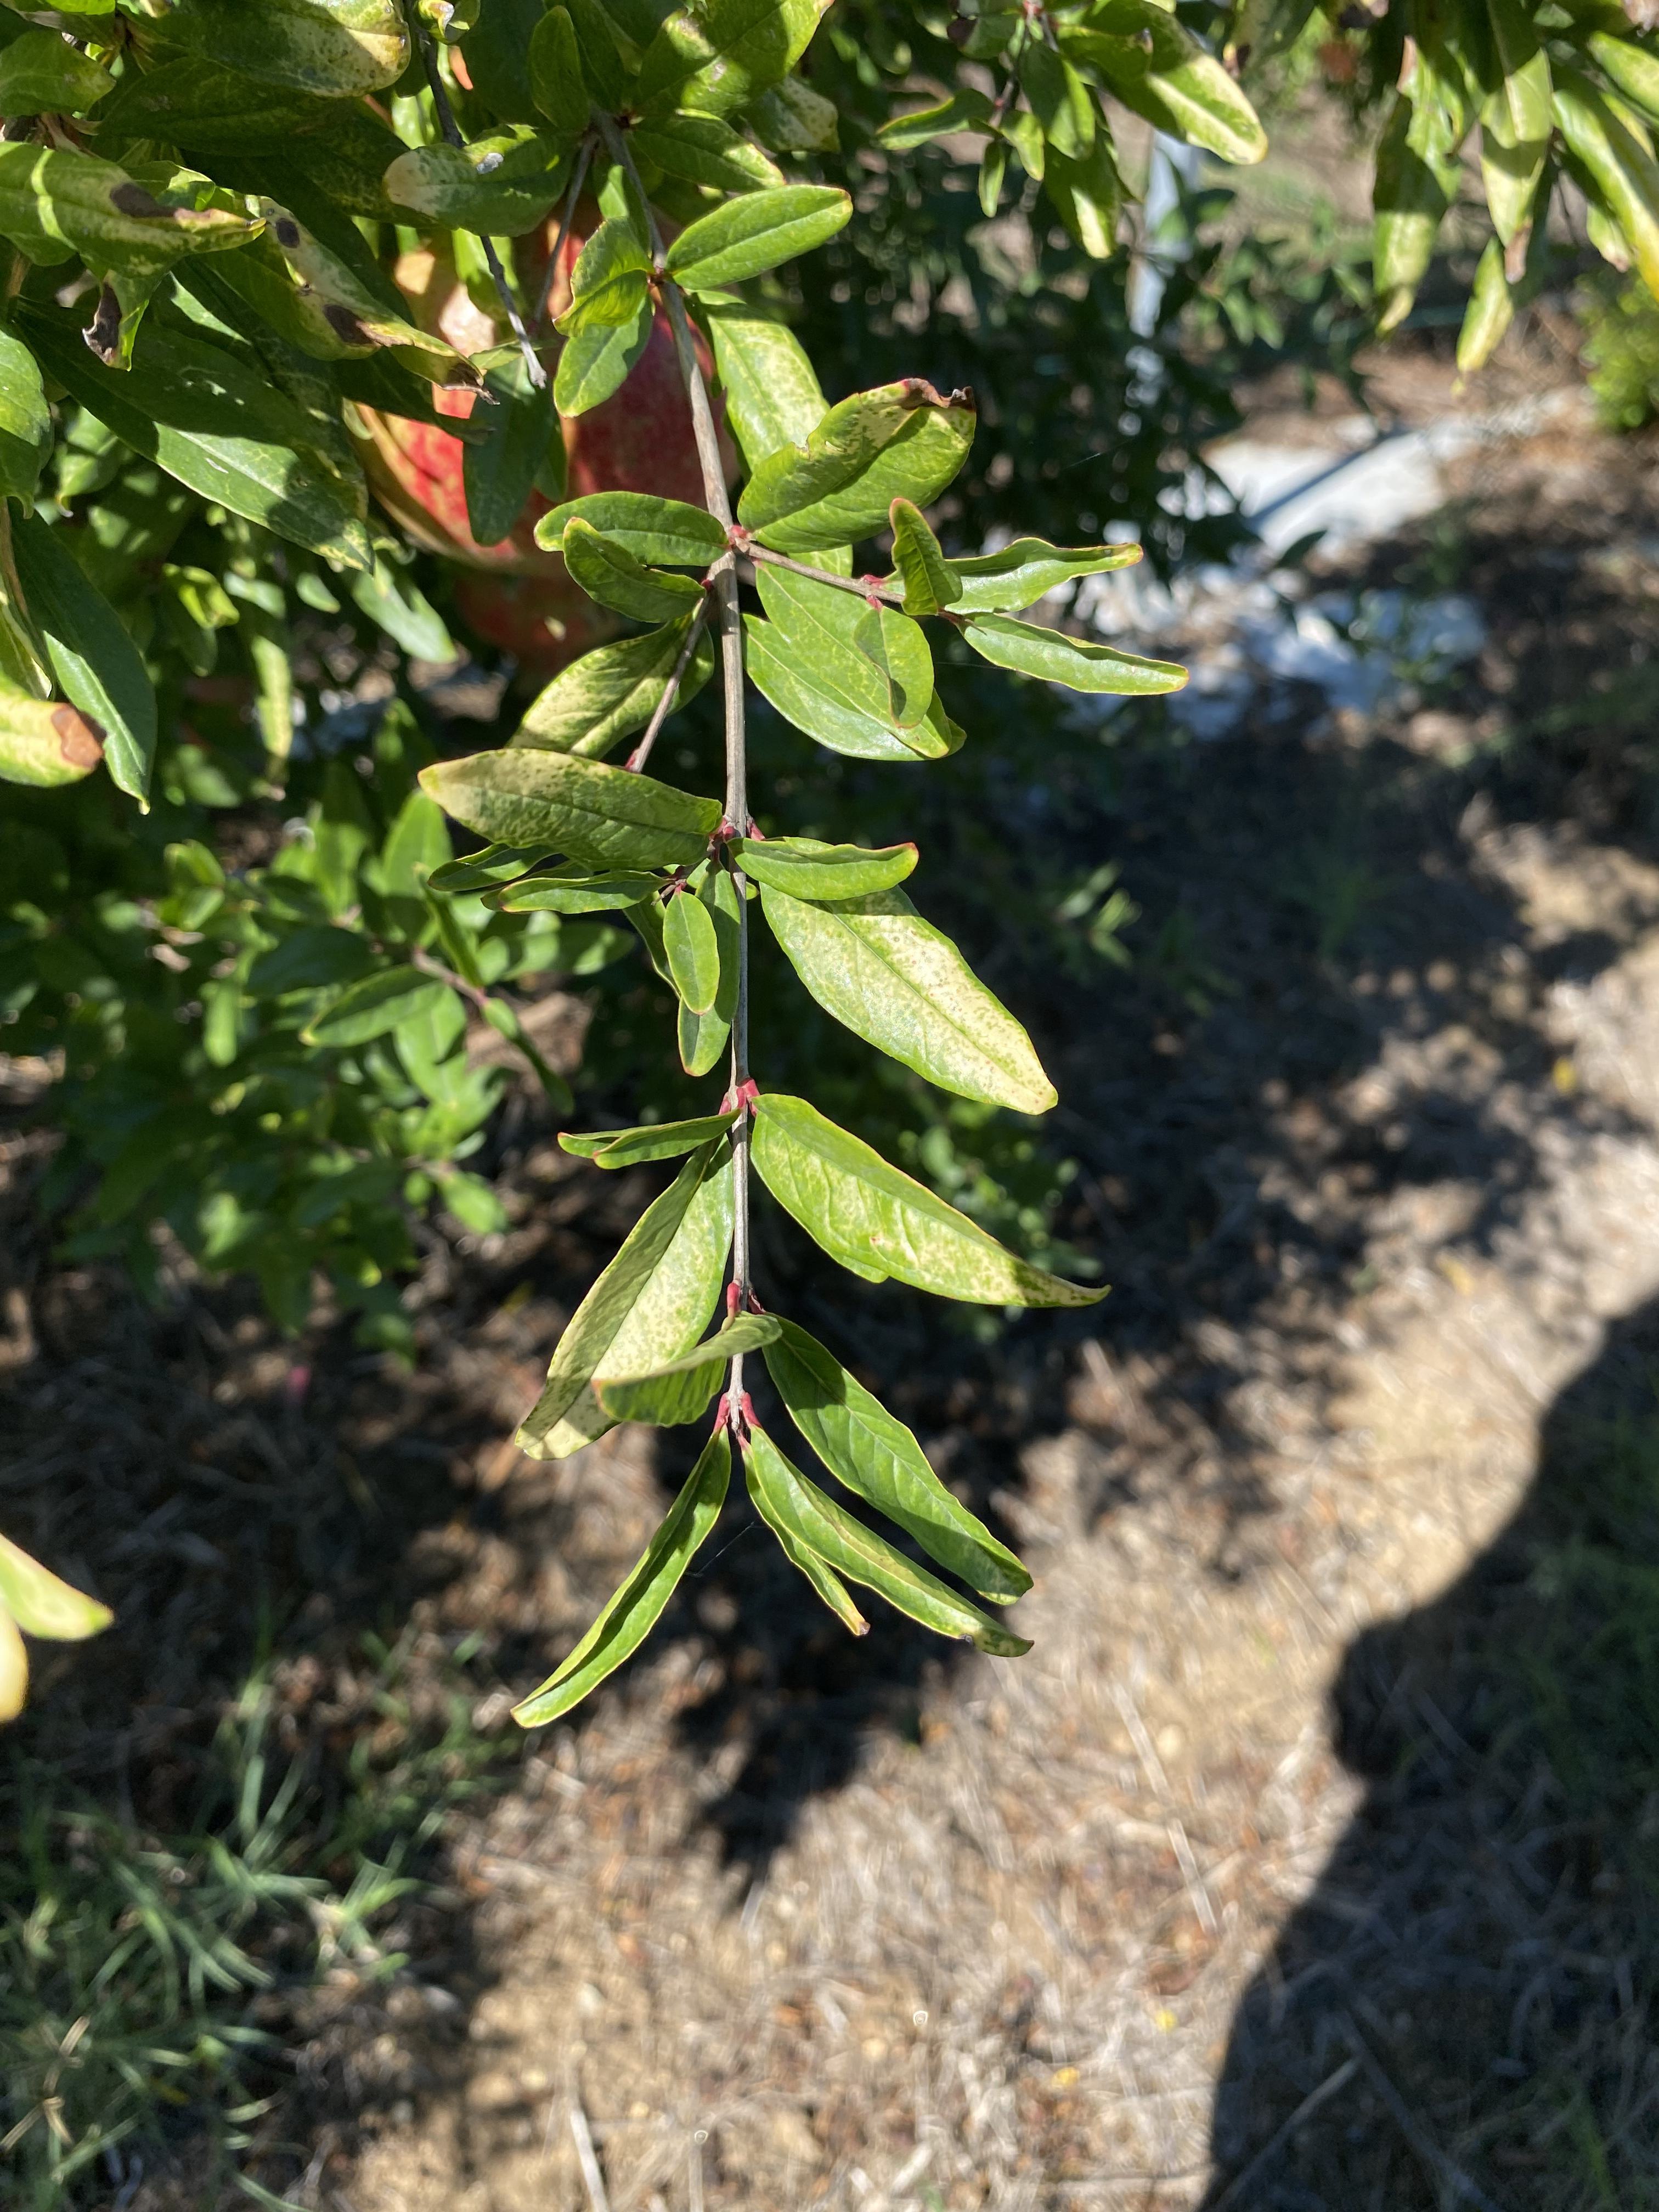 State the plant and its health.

pomegranate, drought
